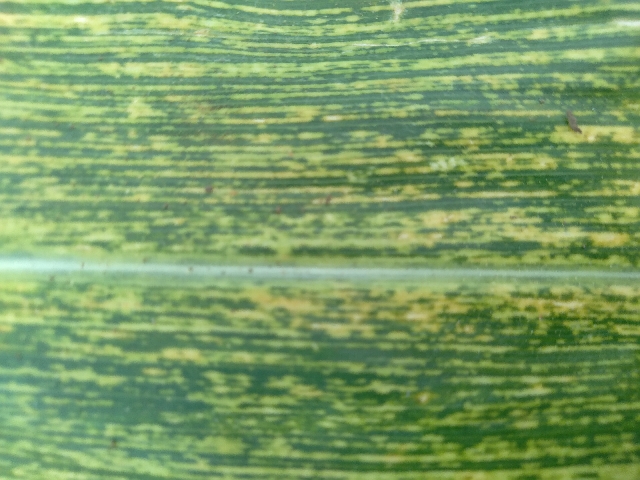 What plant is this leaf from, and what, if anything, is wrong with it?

maize, maize streak virus
